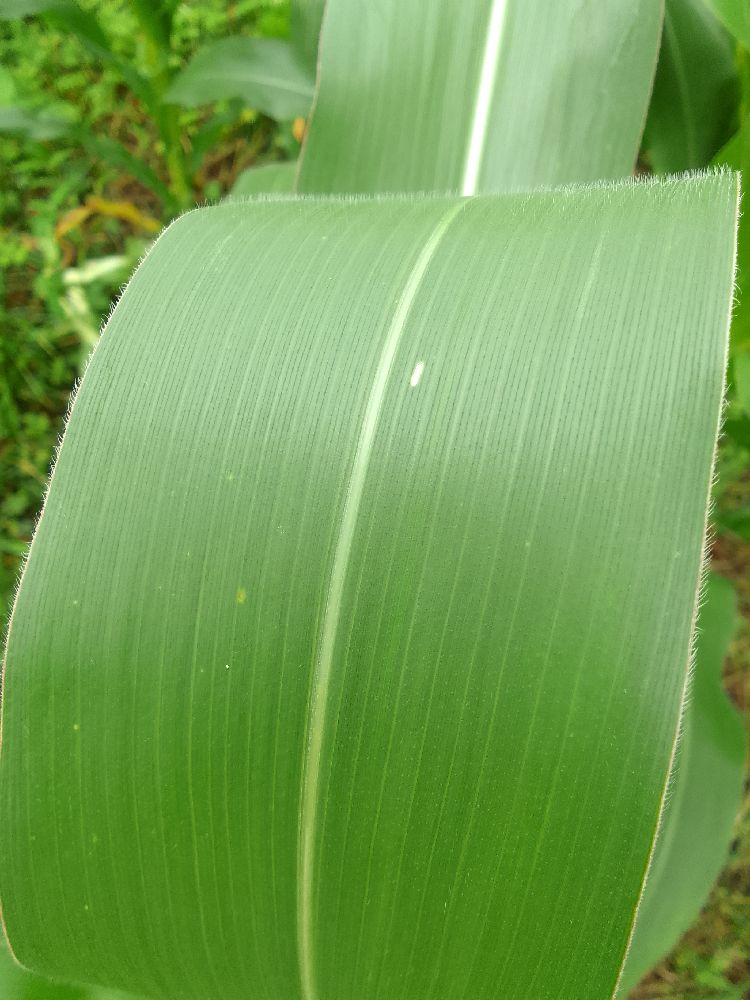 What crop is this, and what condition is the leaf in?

maize, healthy
